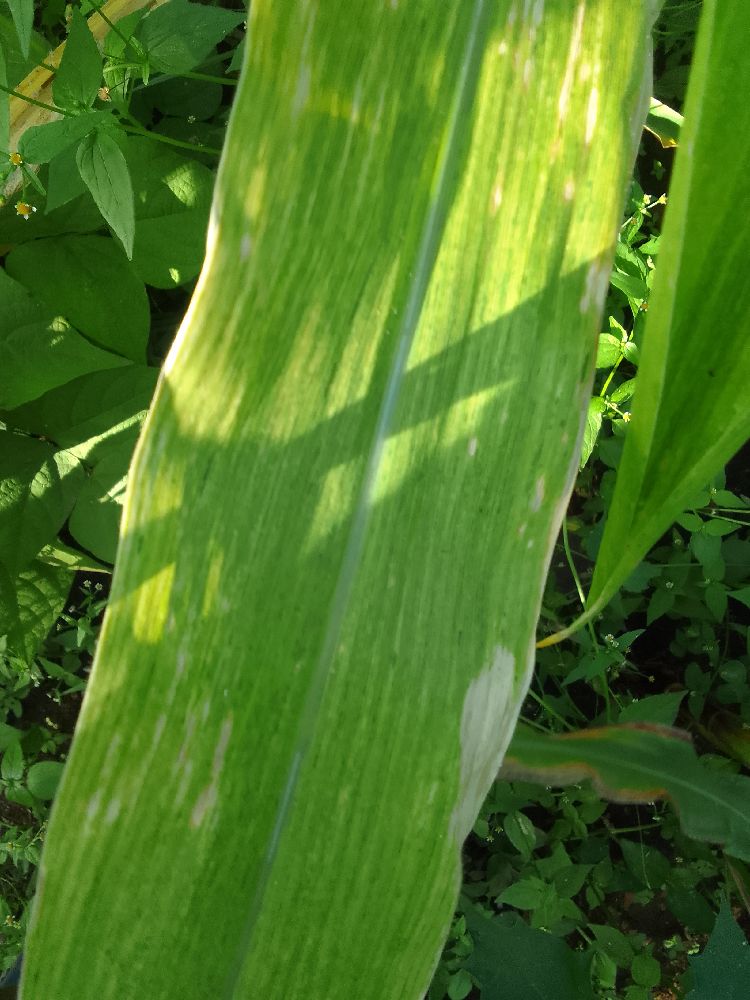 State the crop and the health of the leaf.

maize, maize lethal necrosis
